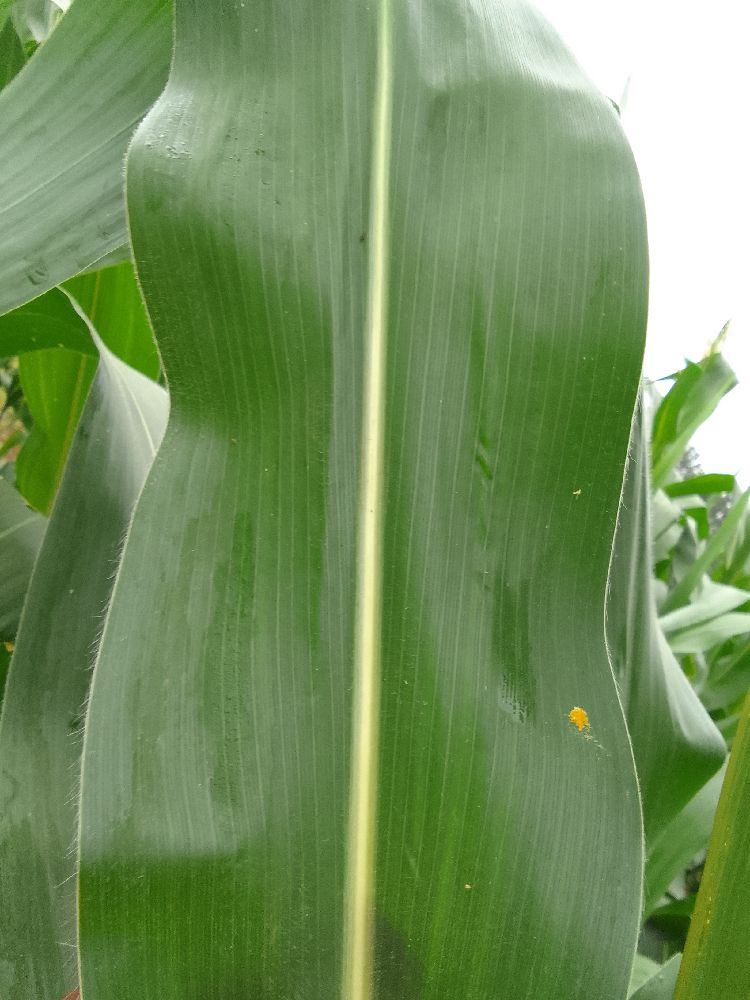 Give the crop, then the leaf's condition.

maize, healthy
